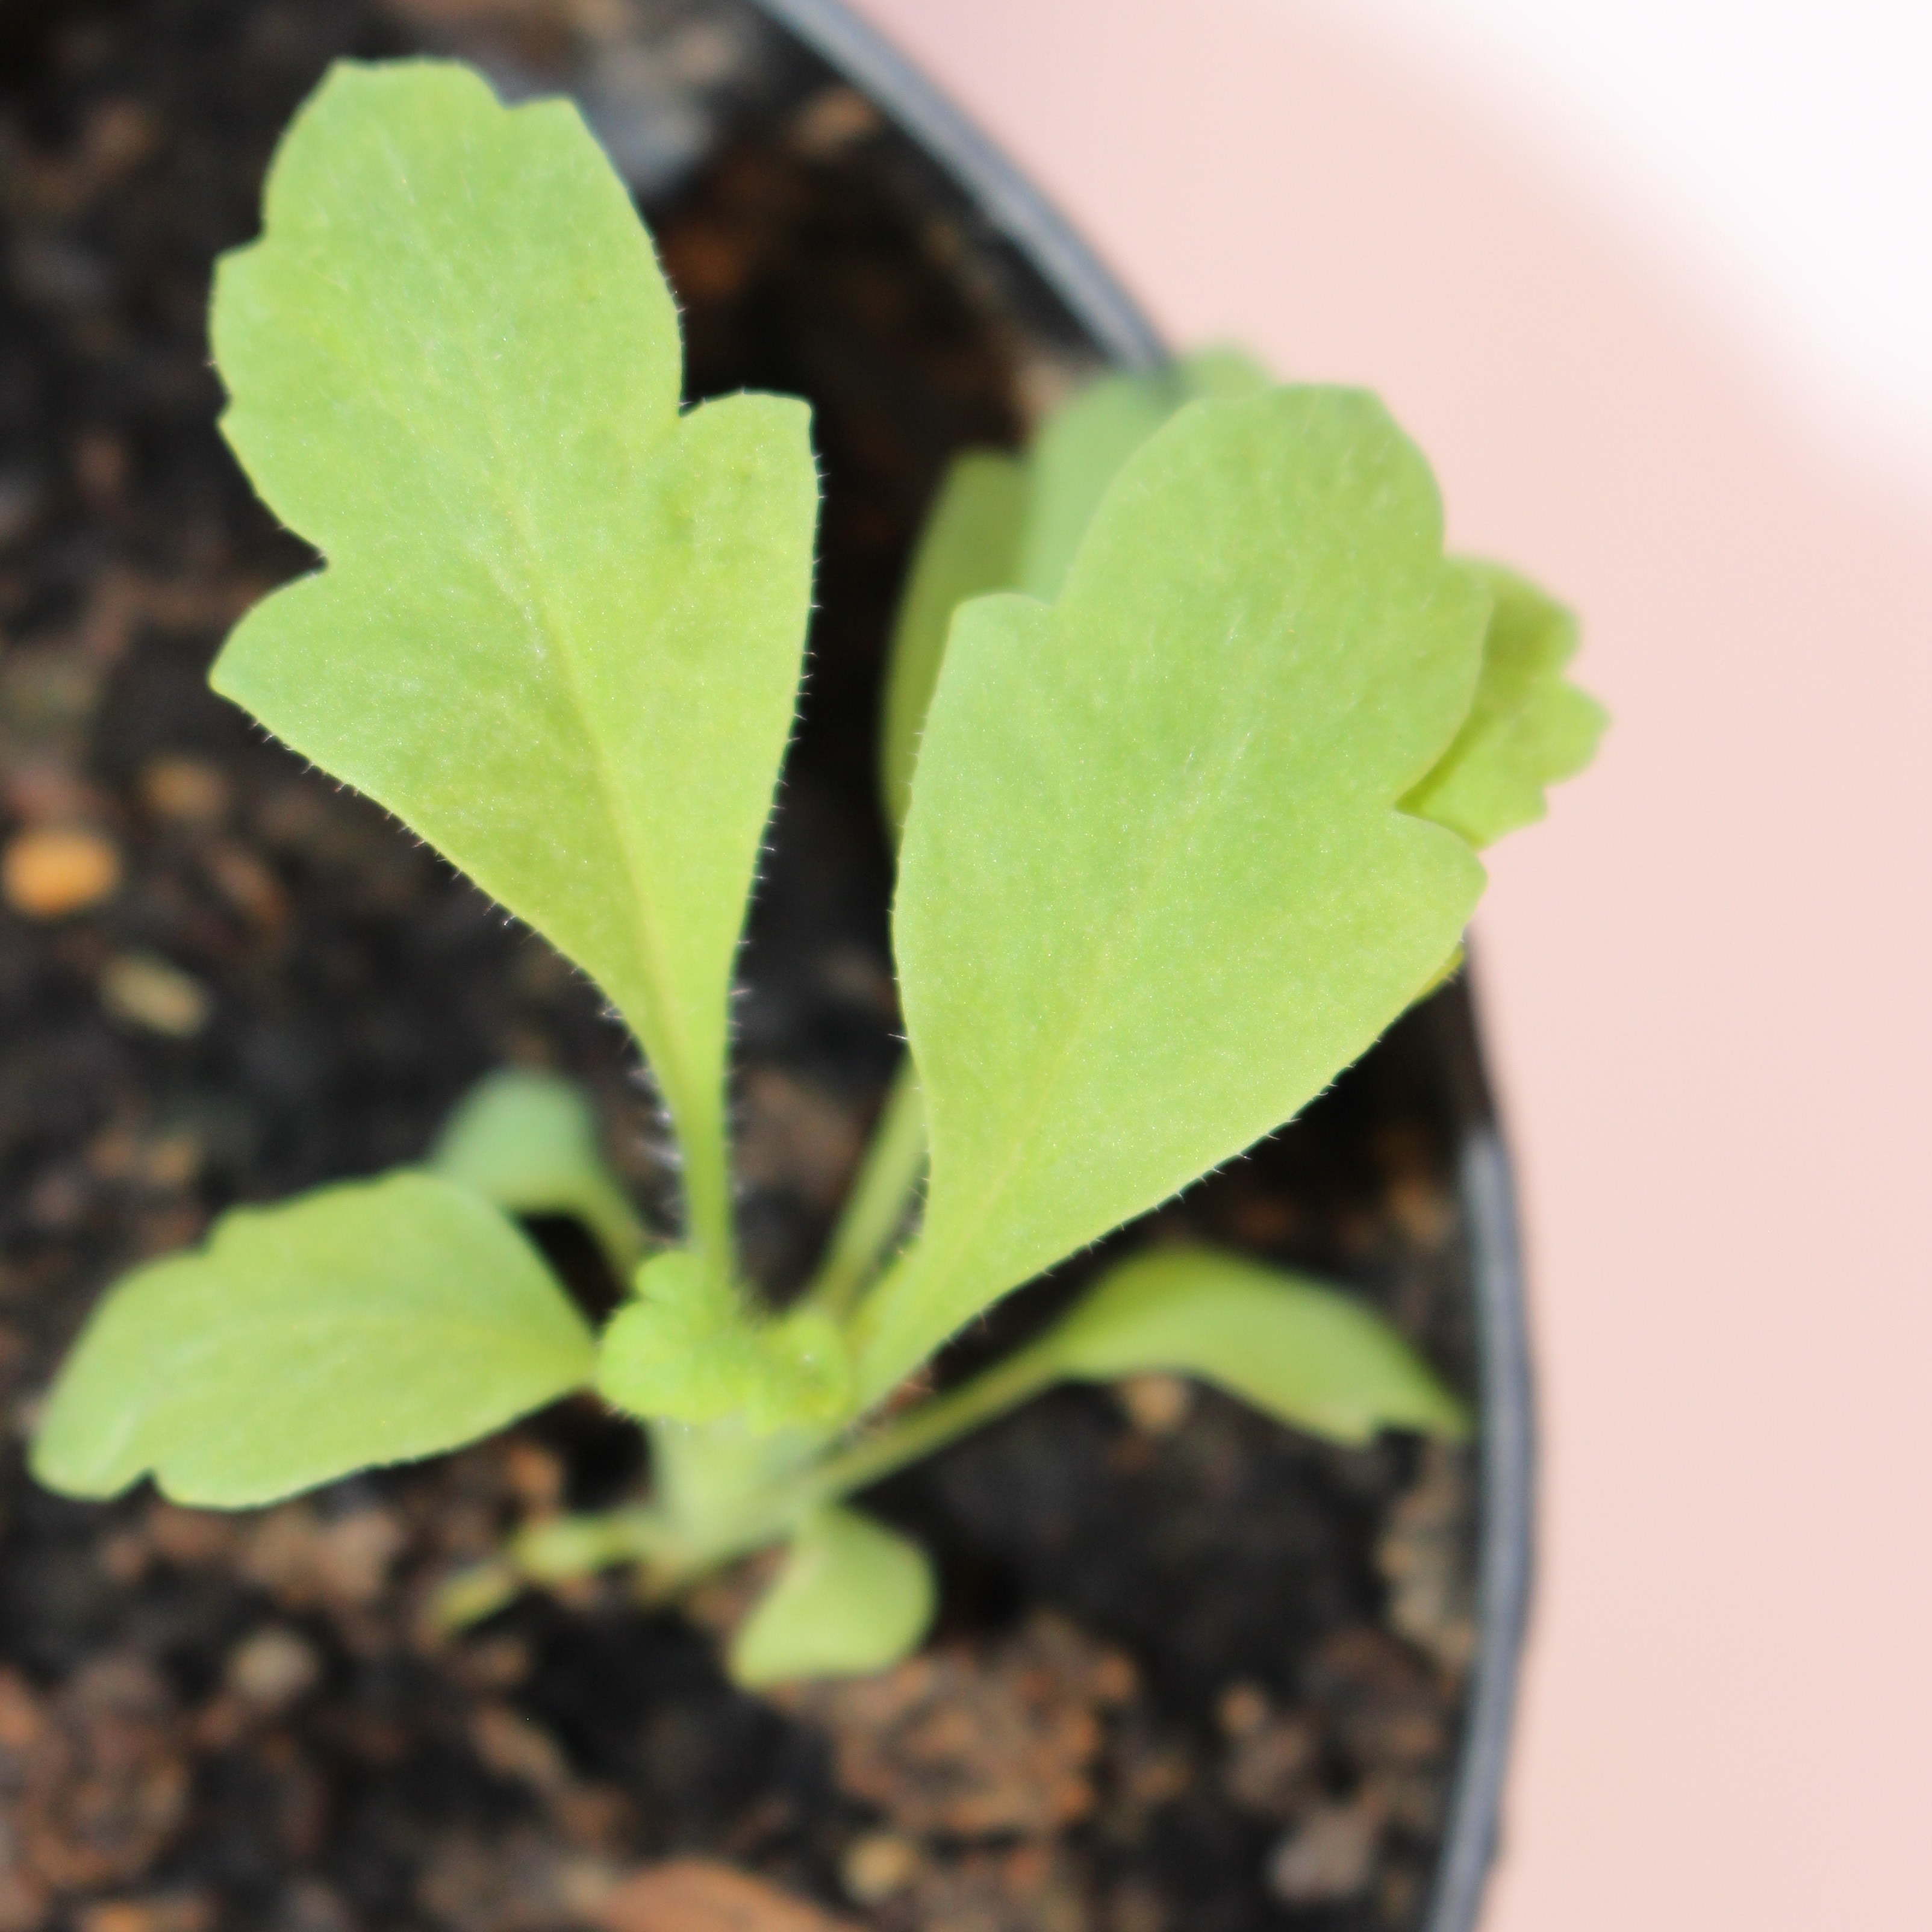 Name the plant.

Papaver rhoeas
